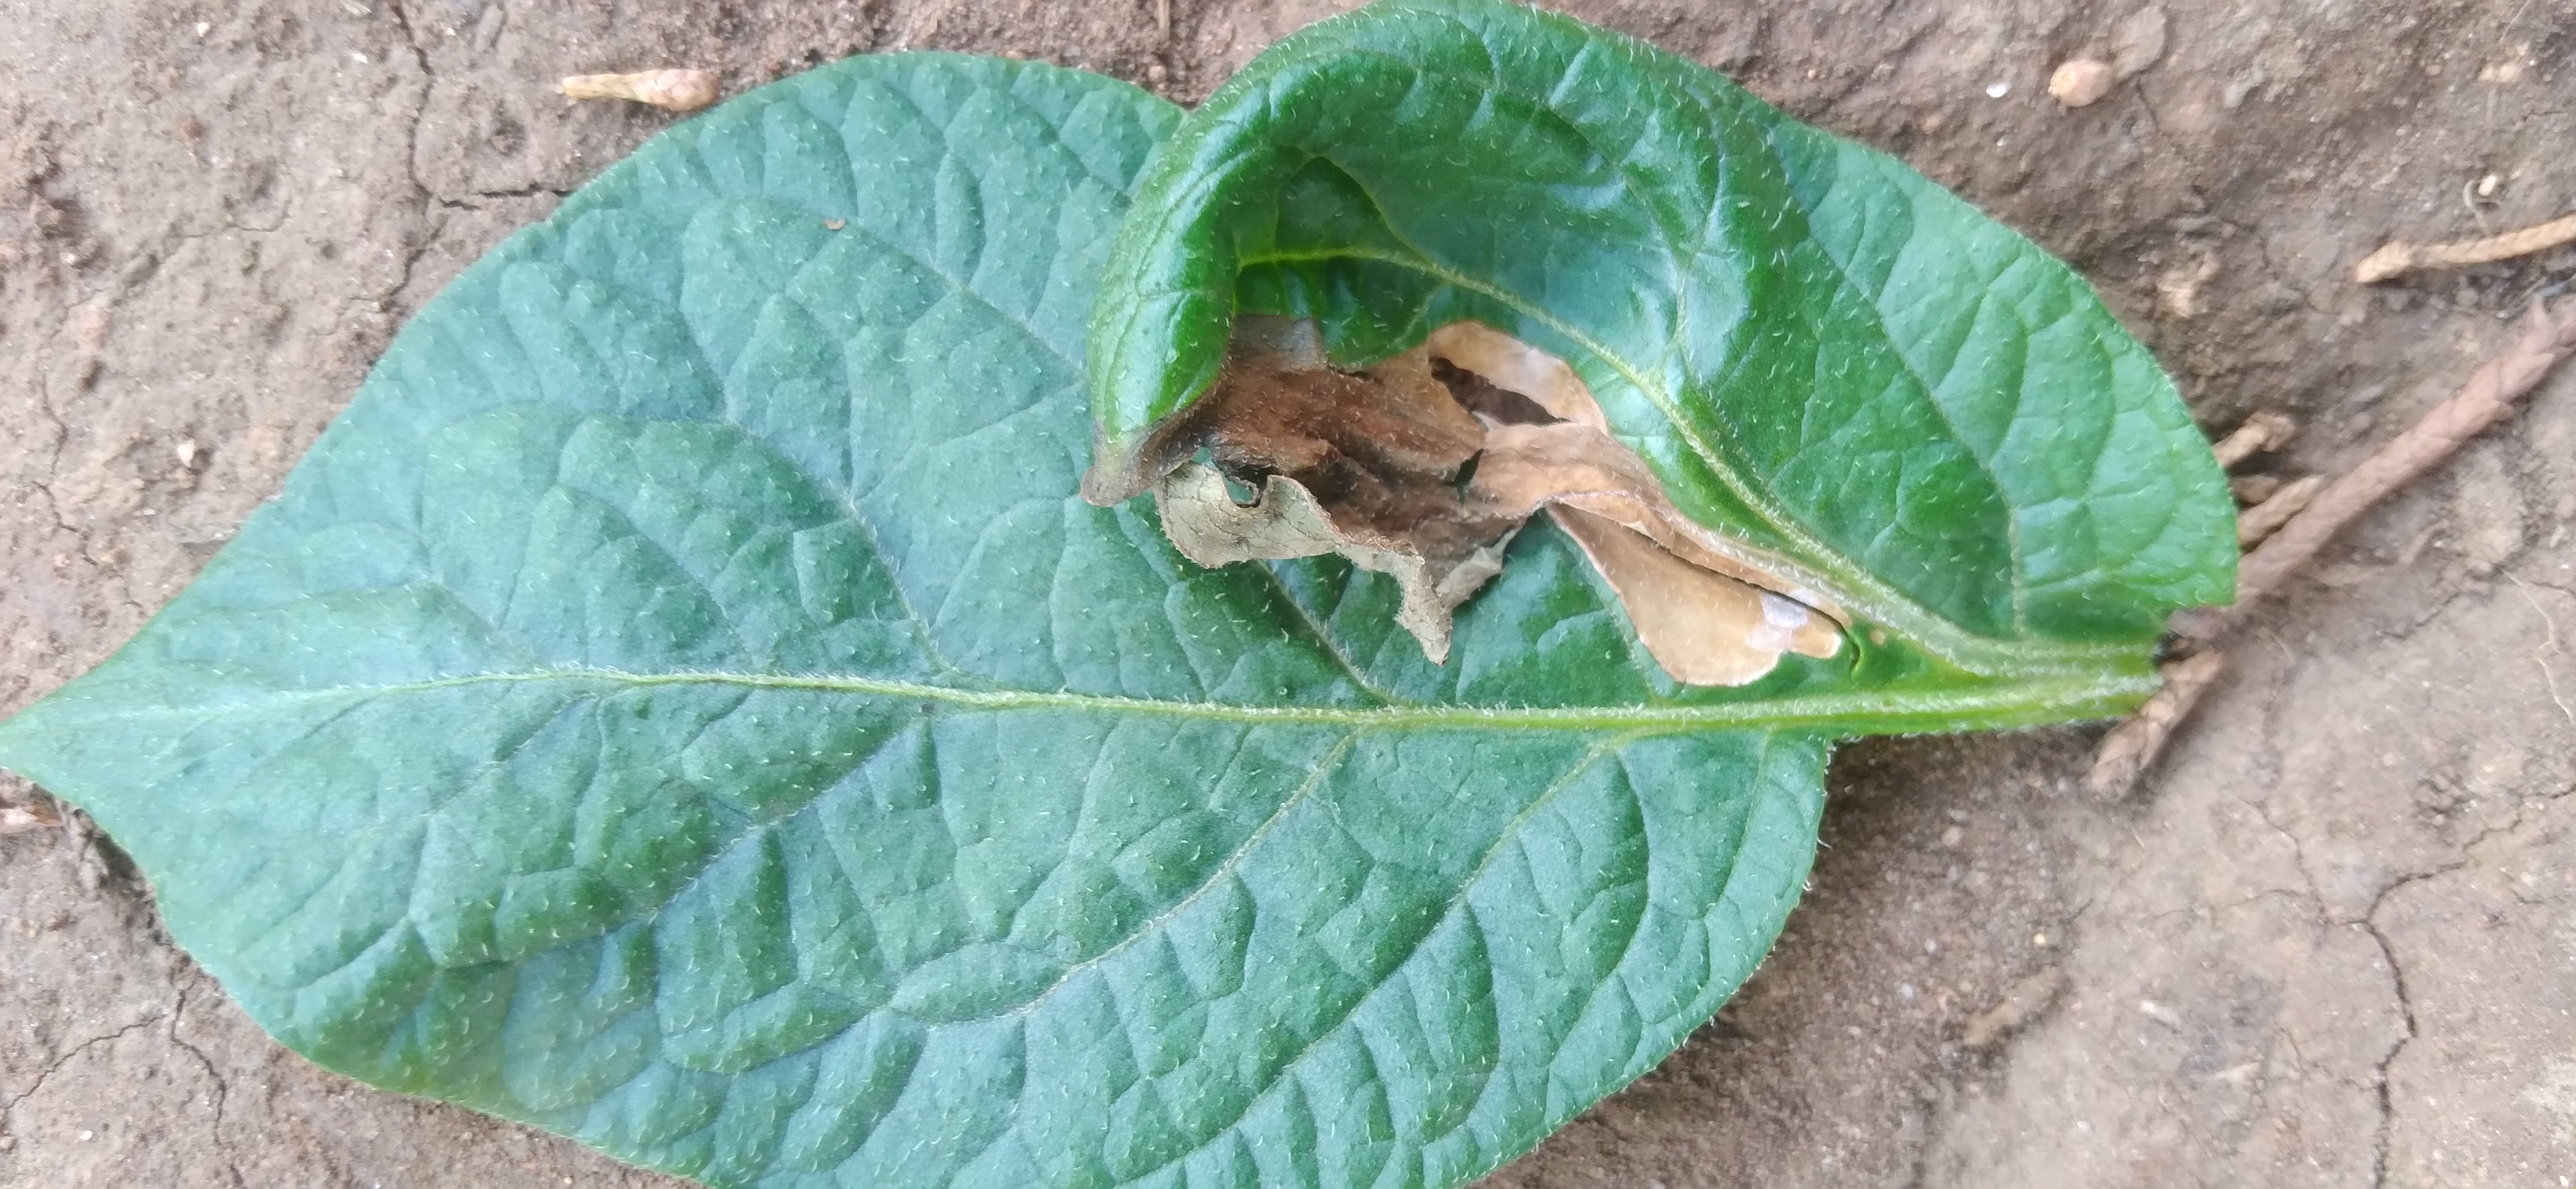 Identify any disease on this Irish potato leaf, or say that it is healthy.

early blight
